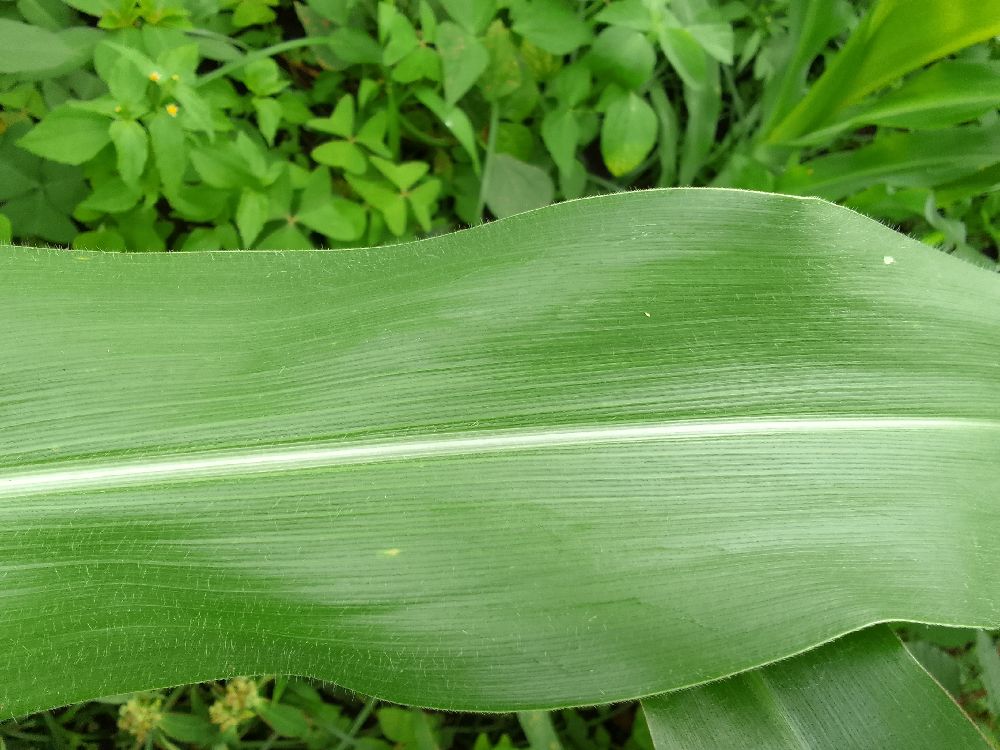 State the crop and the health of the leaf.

maize, healthy
